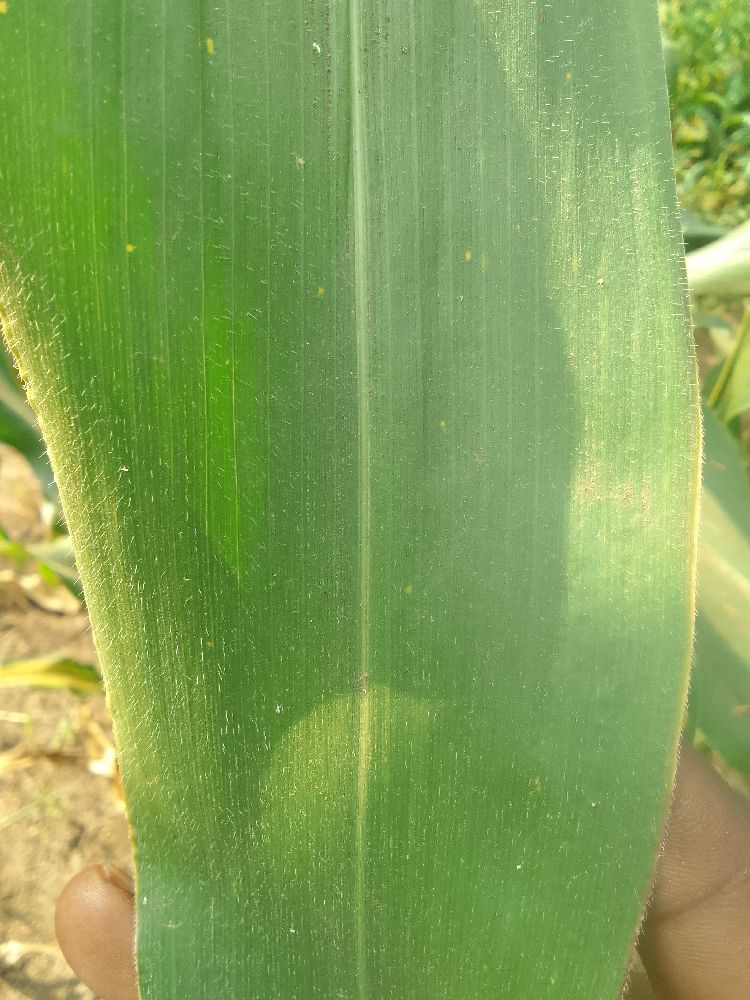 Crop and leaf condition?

maize, healthy
